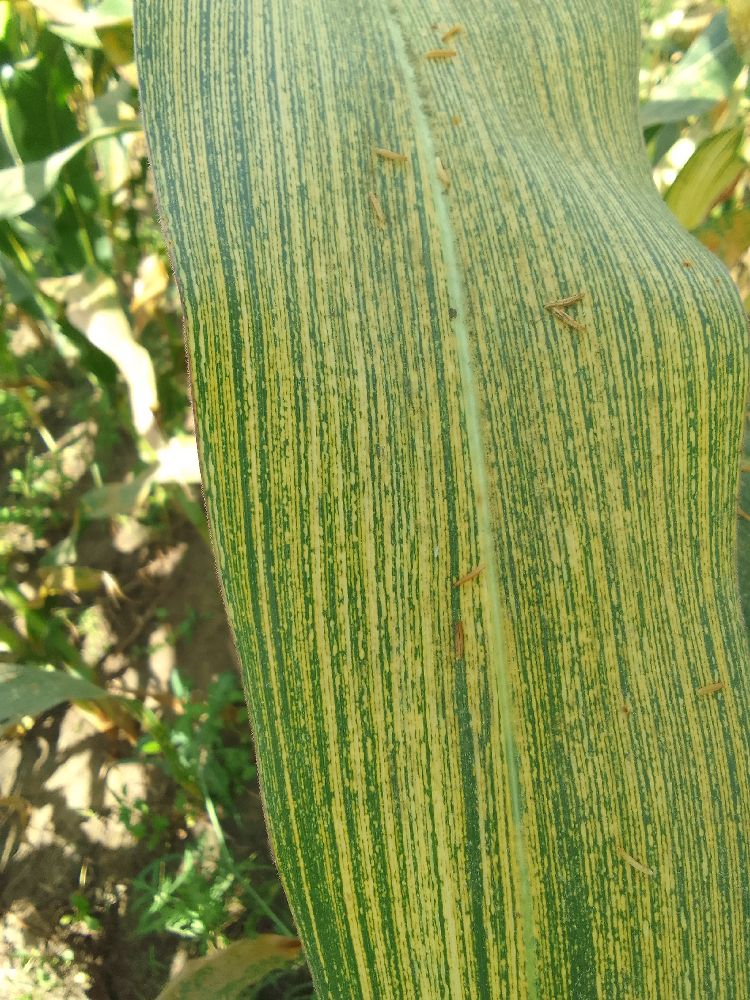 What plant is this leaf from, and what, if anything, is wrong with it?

maize, maize streak virus
